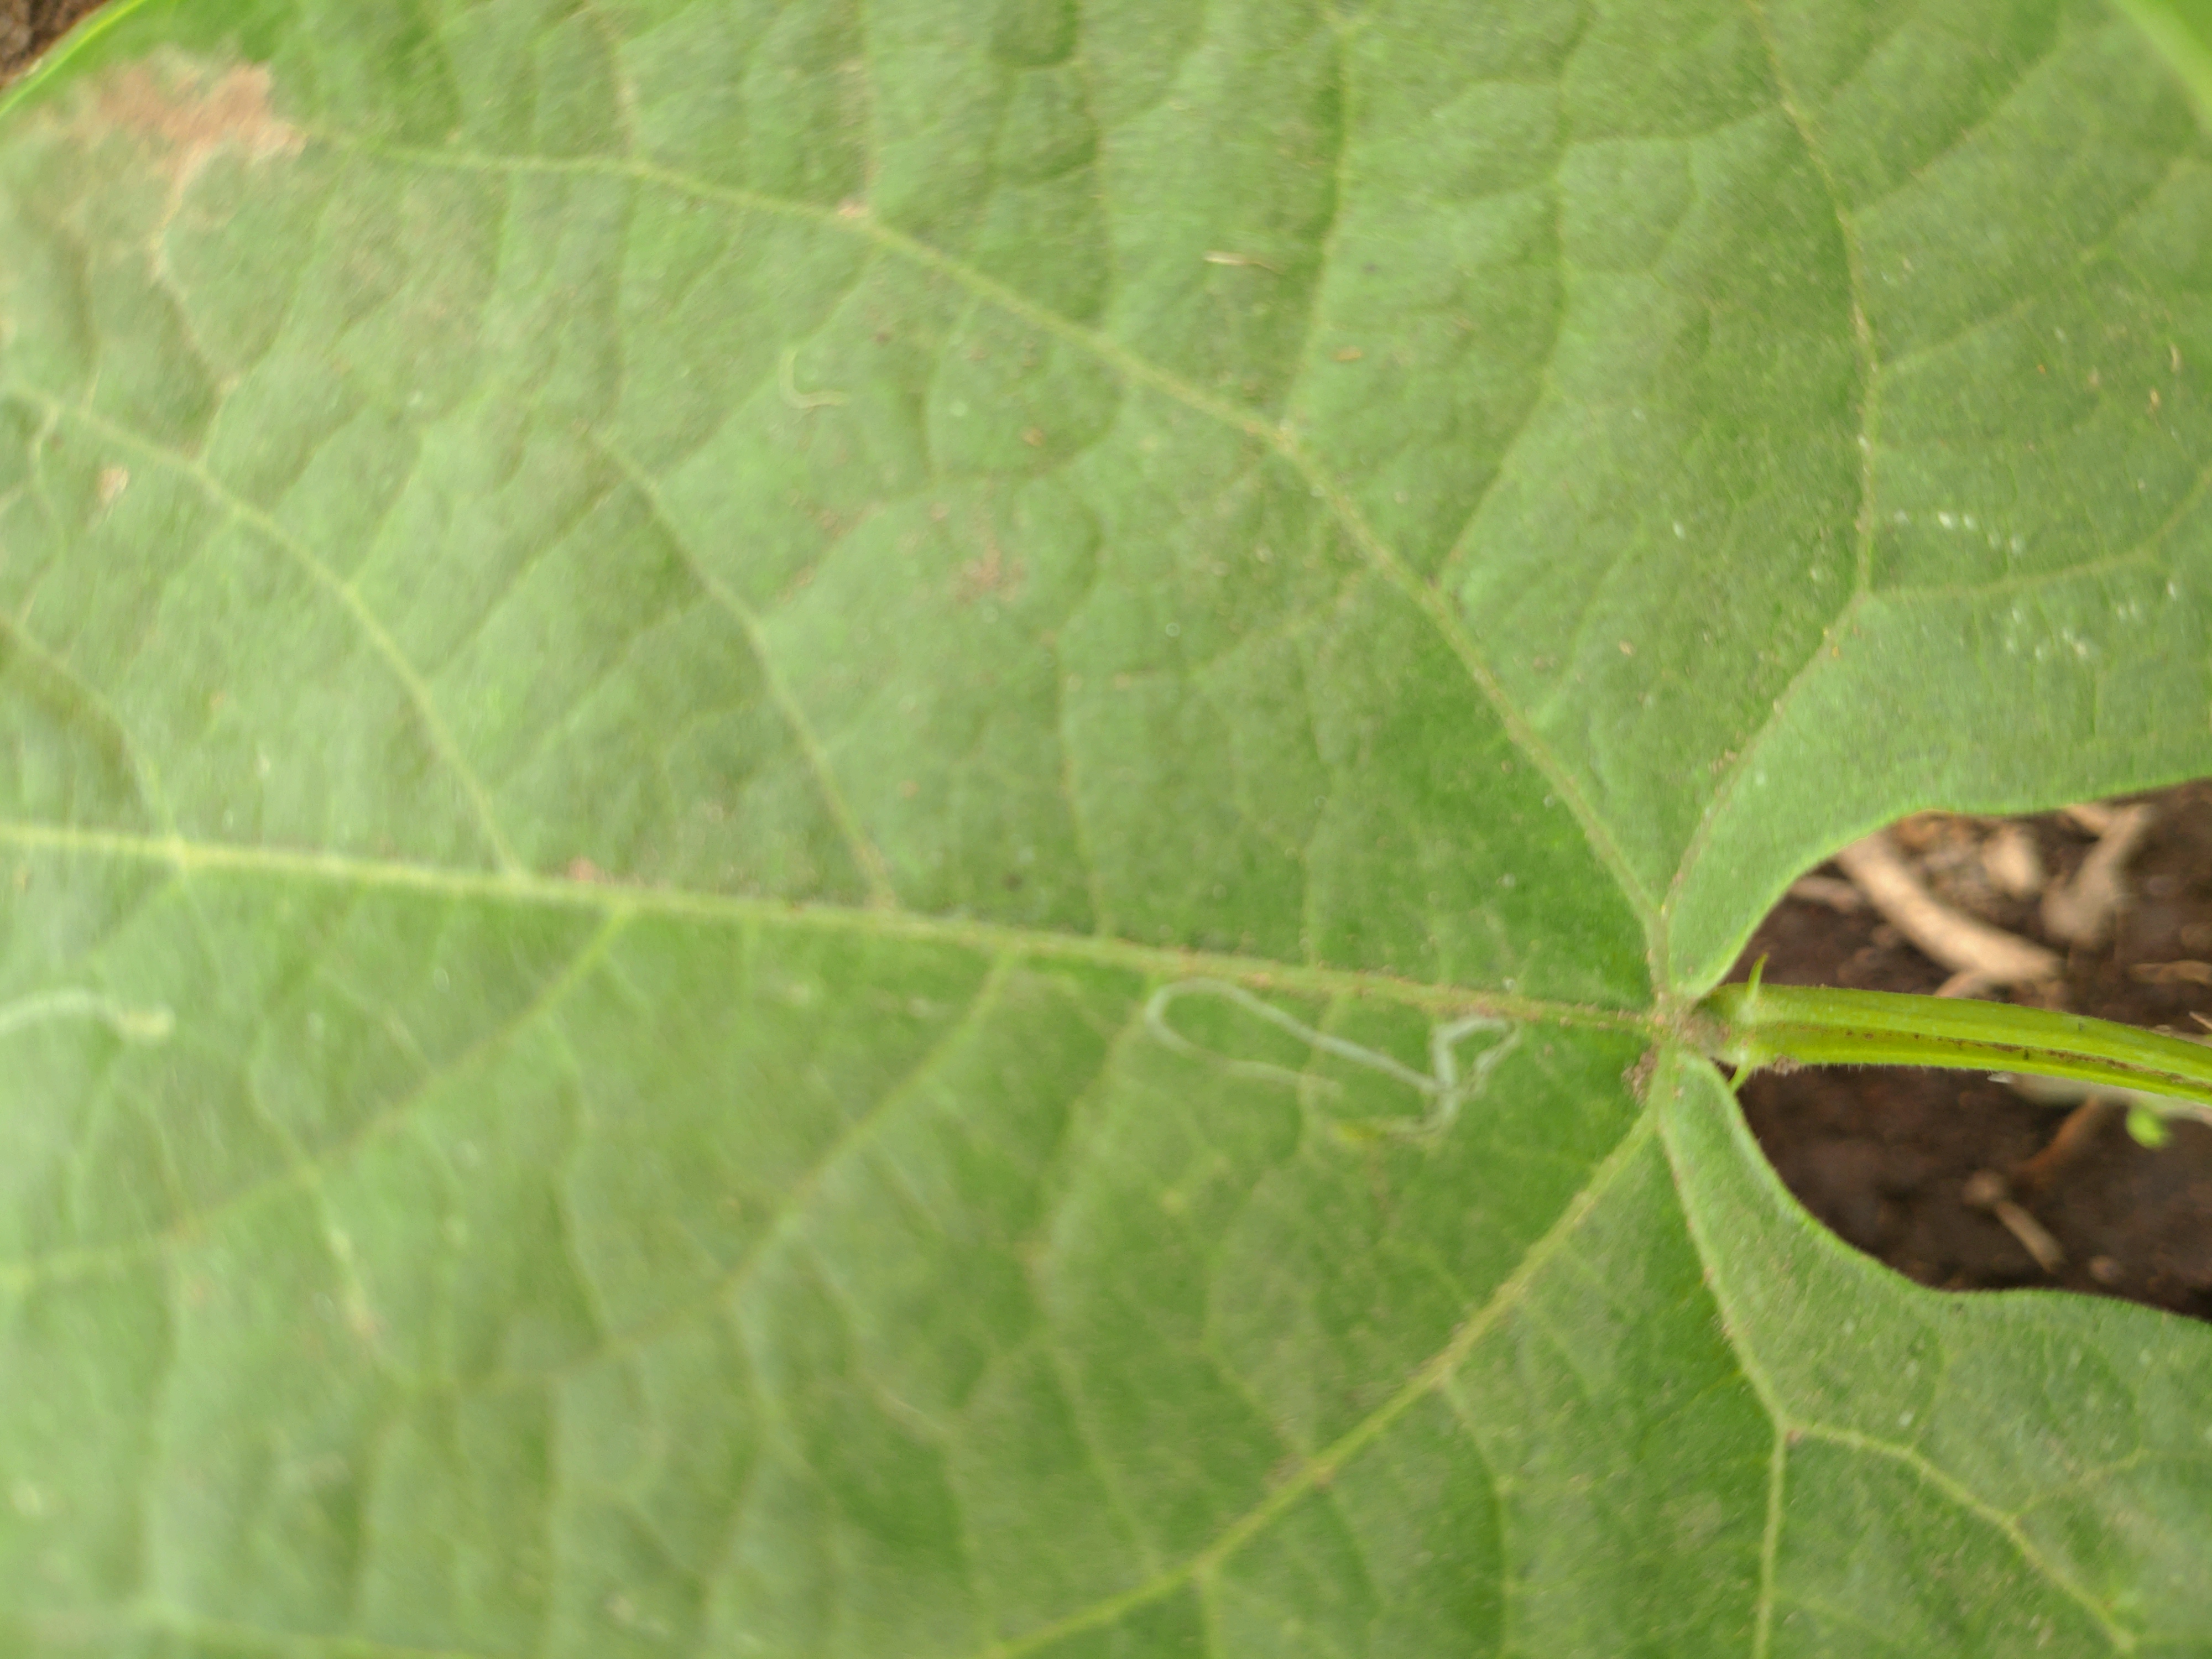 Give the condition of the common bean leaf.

healthy
